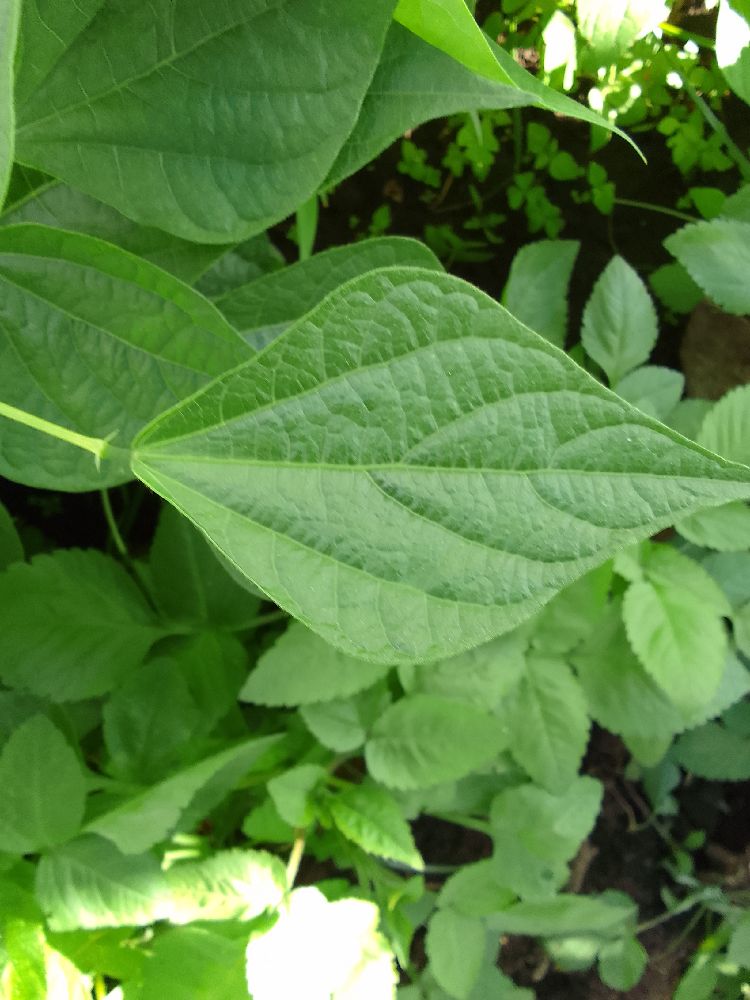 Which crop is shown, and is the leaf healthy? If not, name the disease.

common bean, healthy
